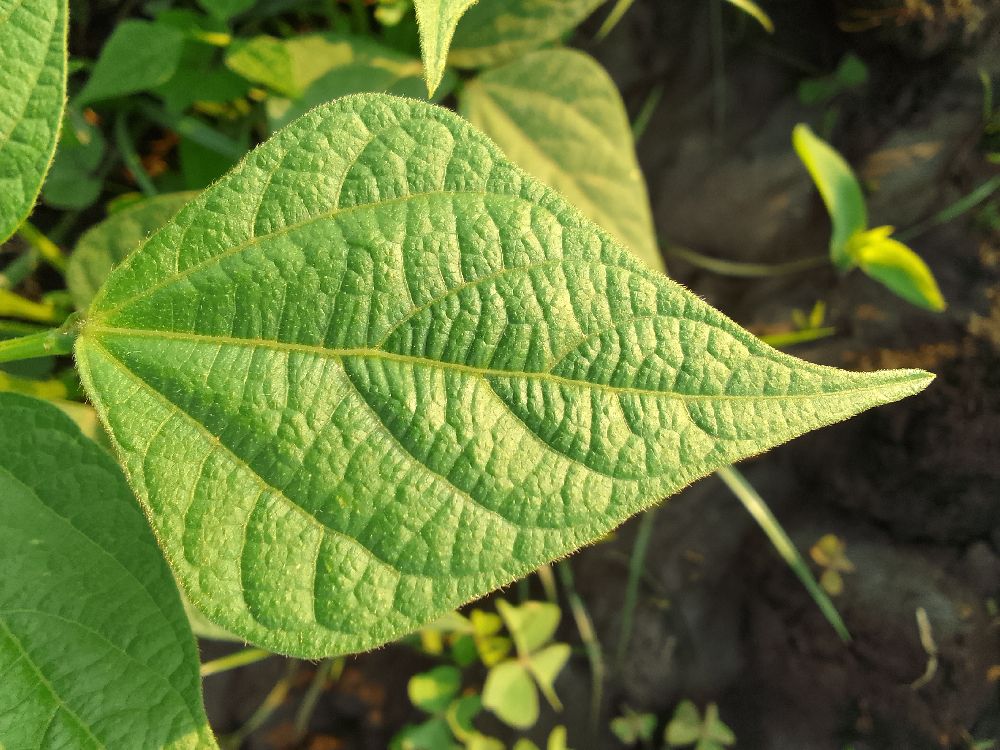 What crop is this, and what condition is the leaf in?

common bean, healthy
